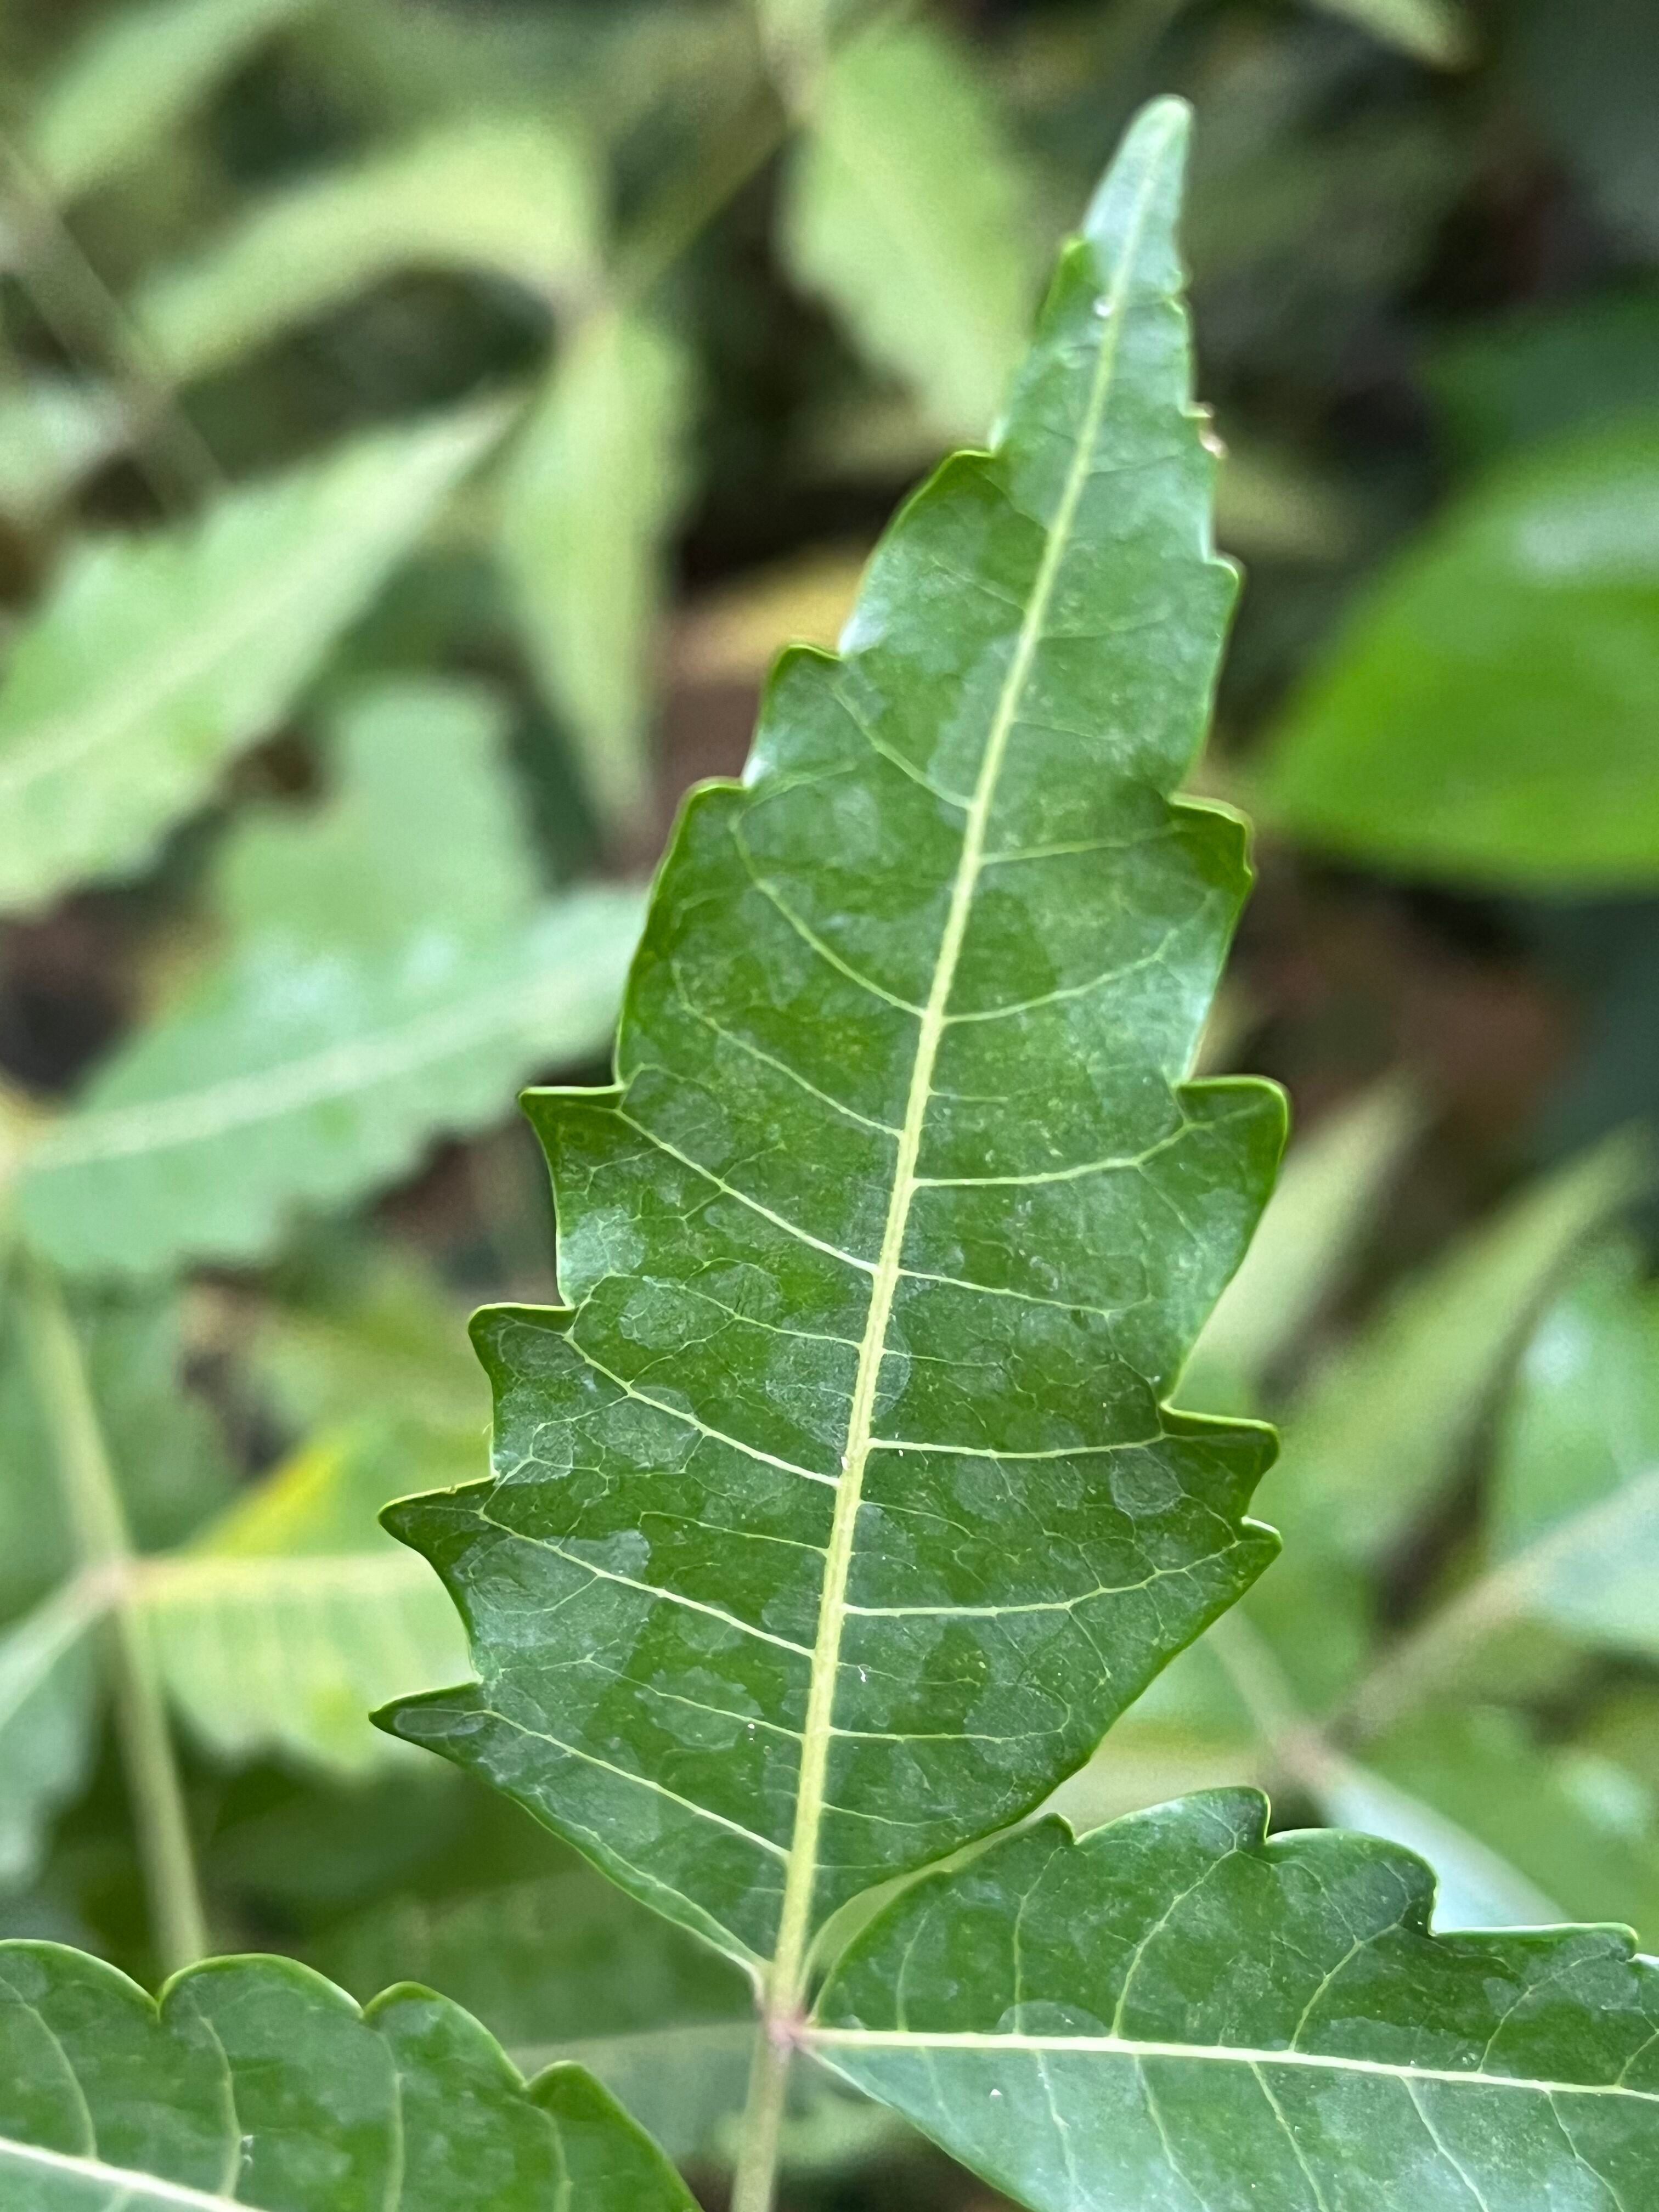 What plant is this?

neem
